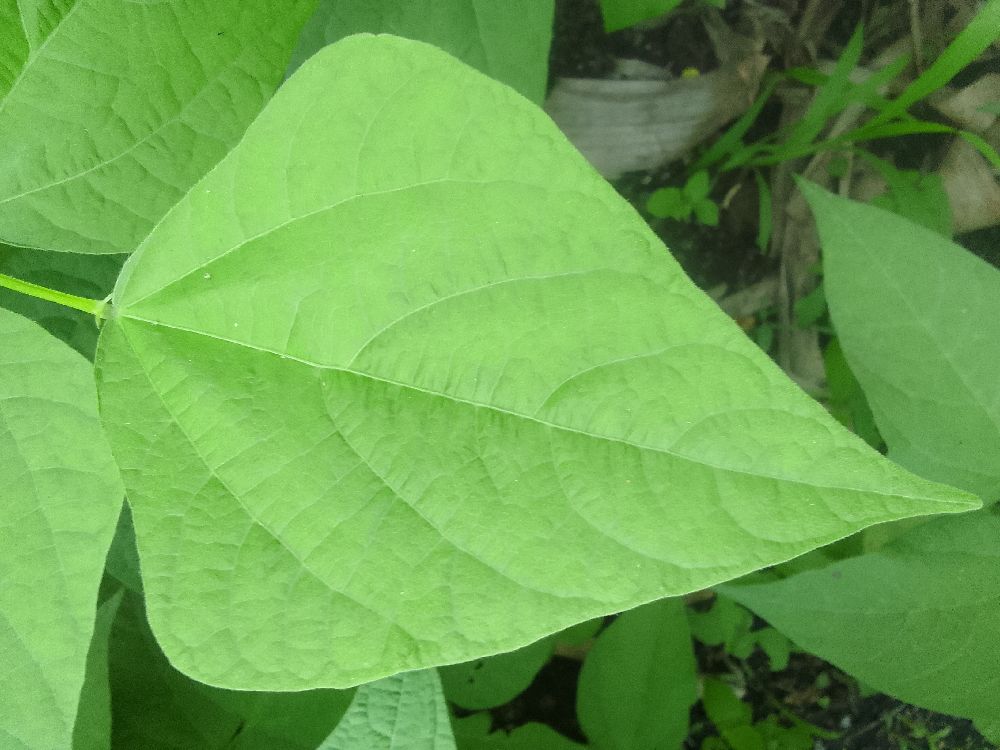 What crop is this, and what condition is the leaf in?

common bean, healthy
